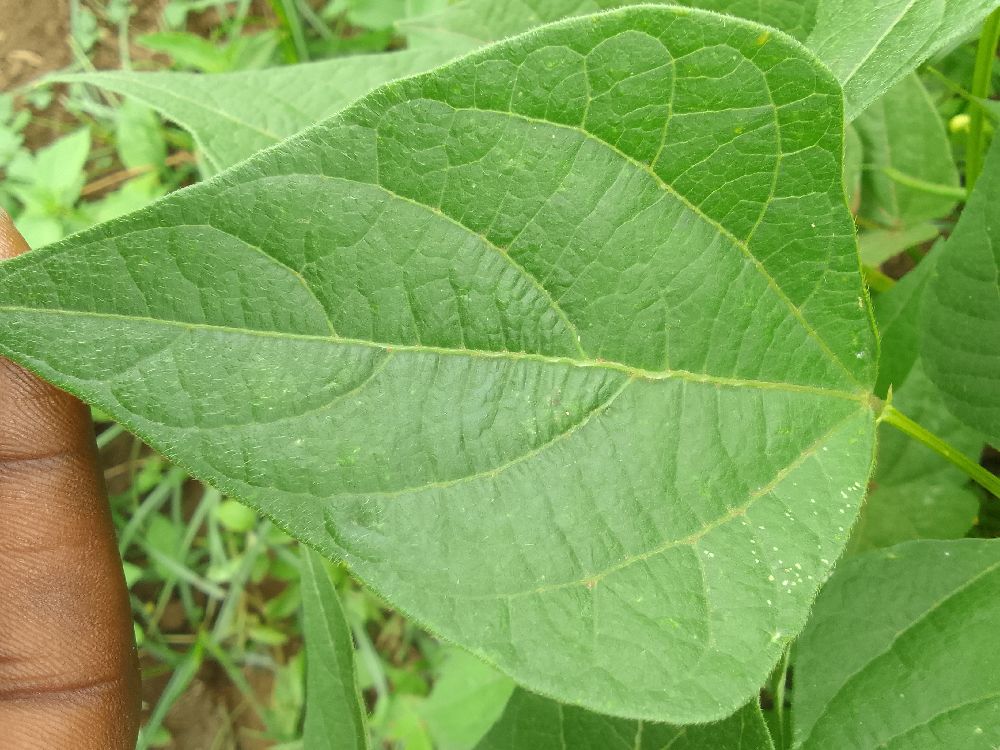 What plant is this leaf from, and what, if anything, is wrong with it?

common bean, healthy
